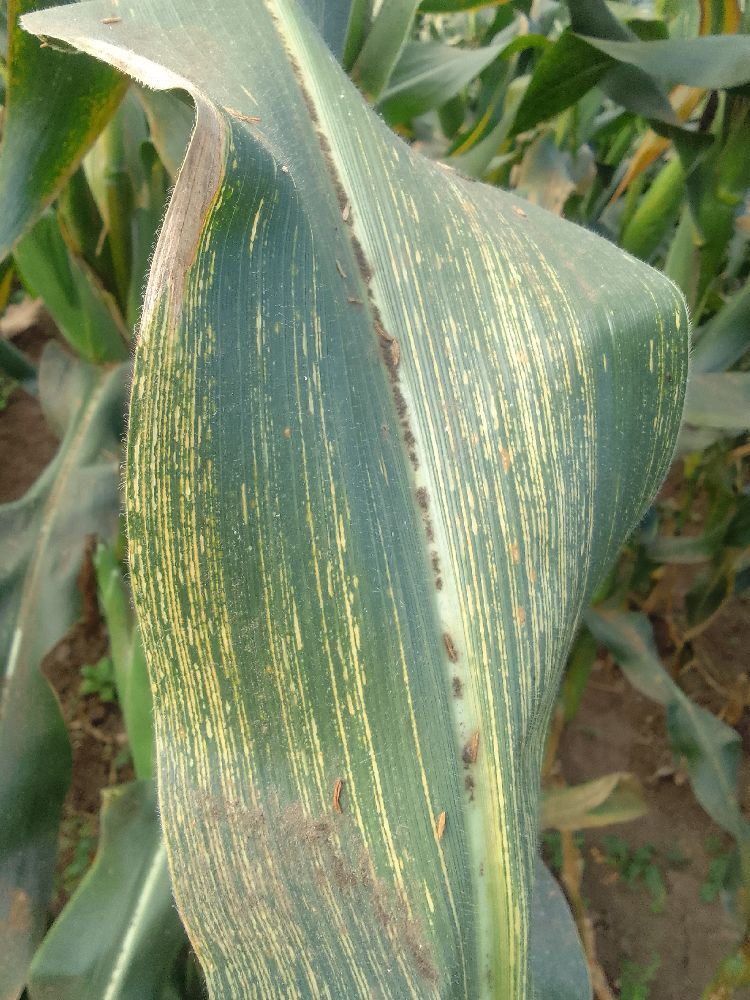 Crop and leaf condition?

maize, maize streak virus
